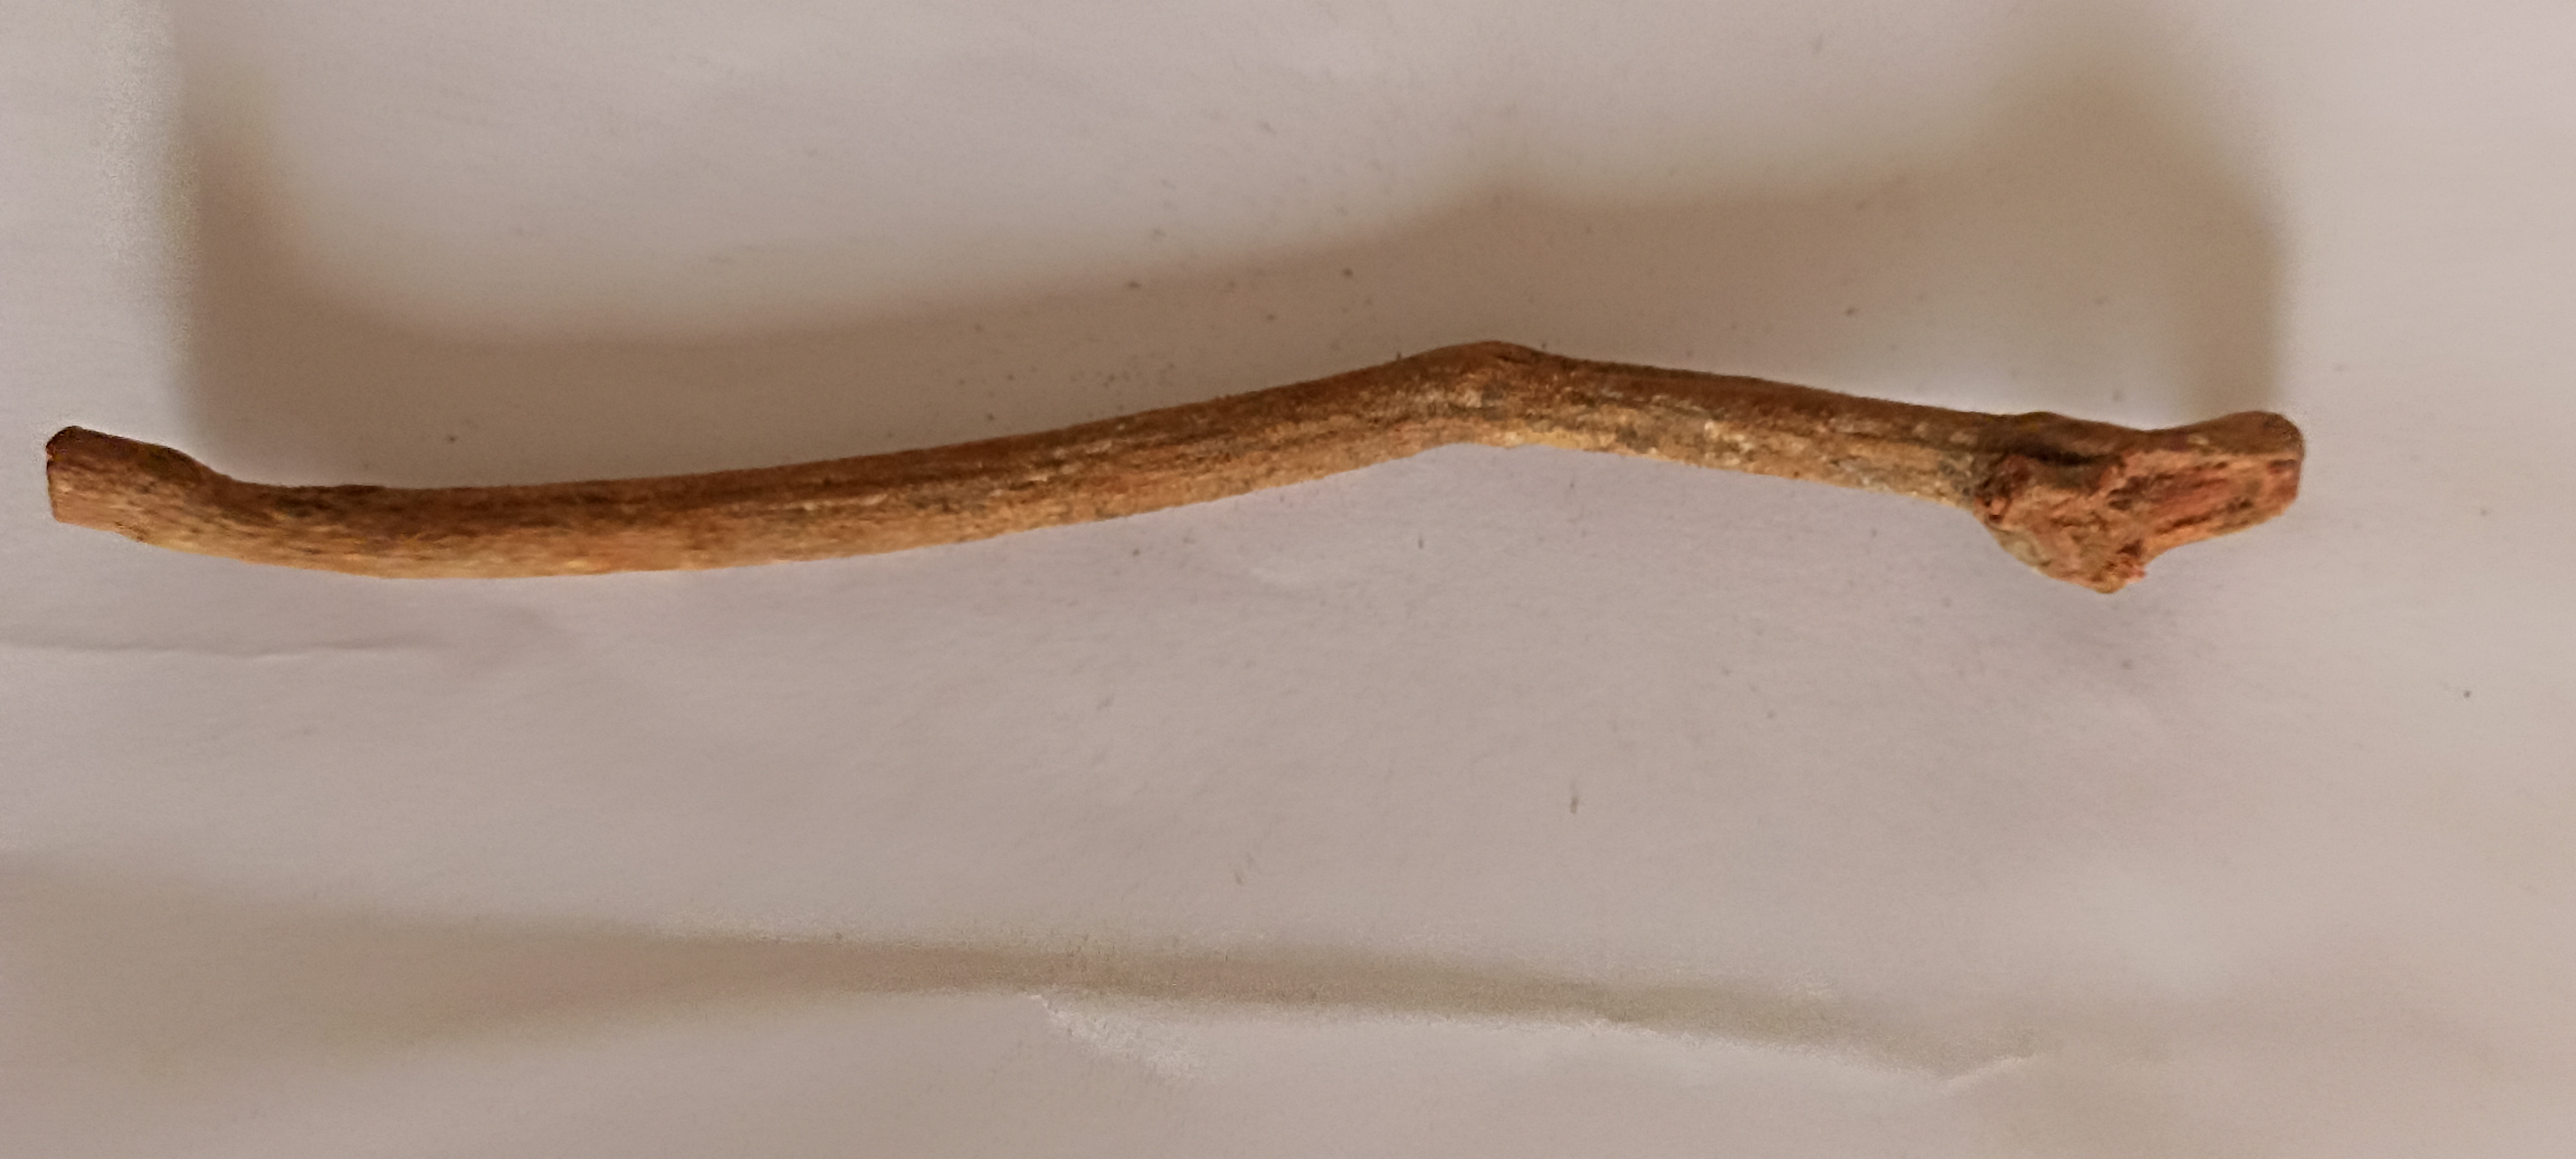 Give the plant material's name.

manjistha
